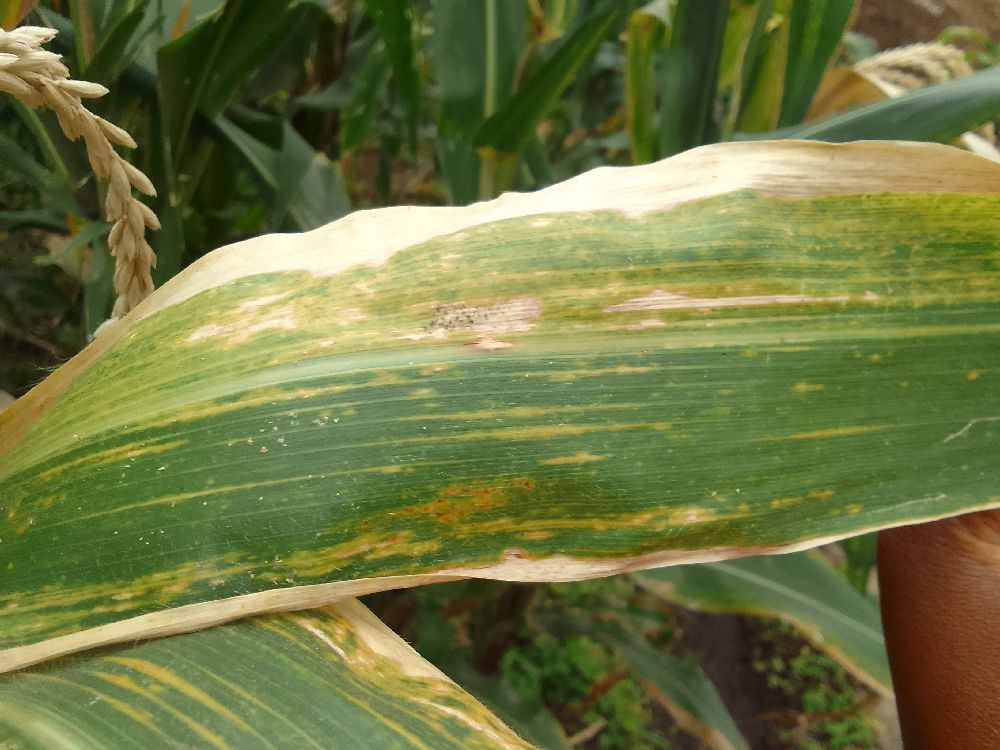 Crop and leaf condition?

maize, maize lethal necrosis
